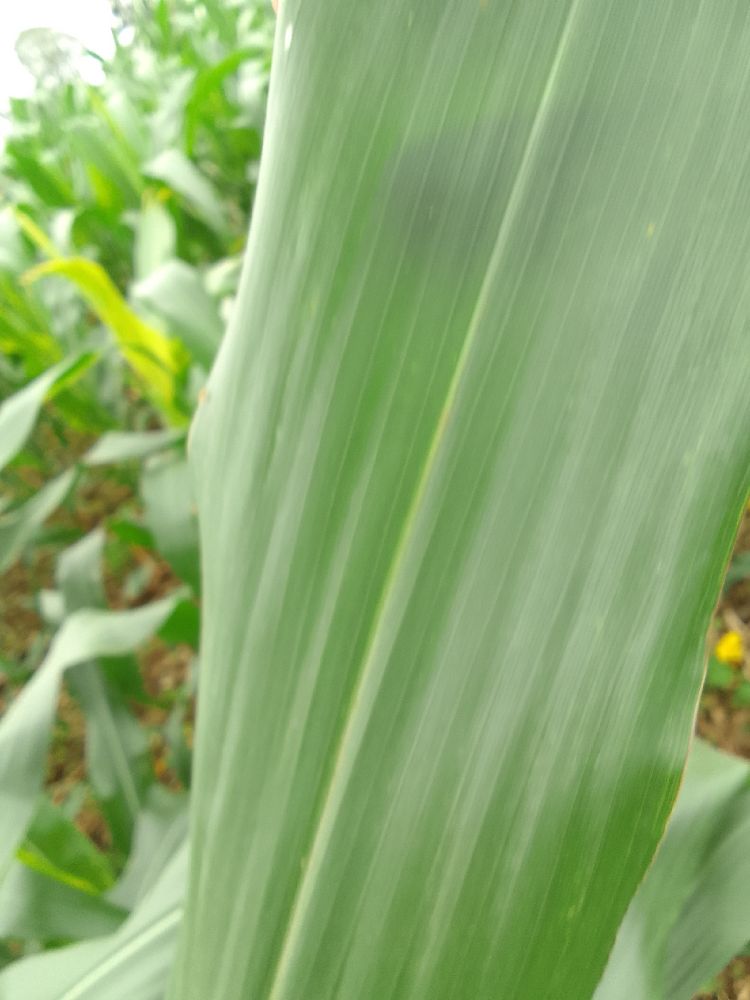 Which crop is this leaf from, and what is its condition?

maize, healthy
